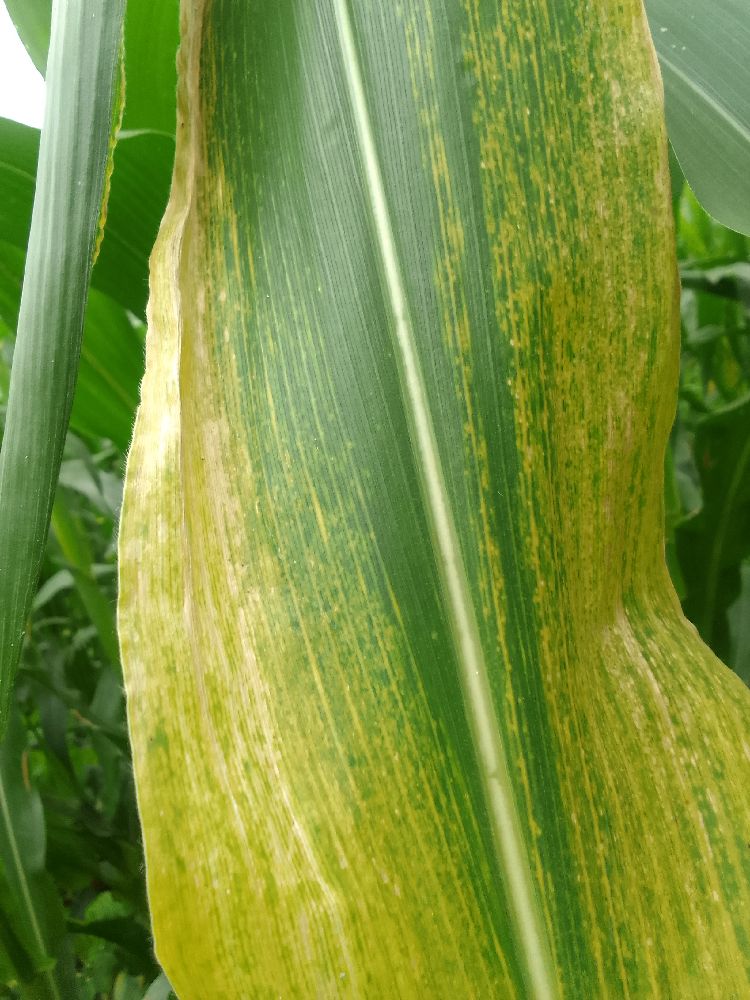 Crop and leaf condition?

maize, maize lethal necrosis
